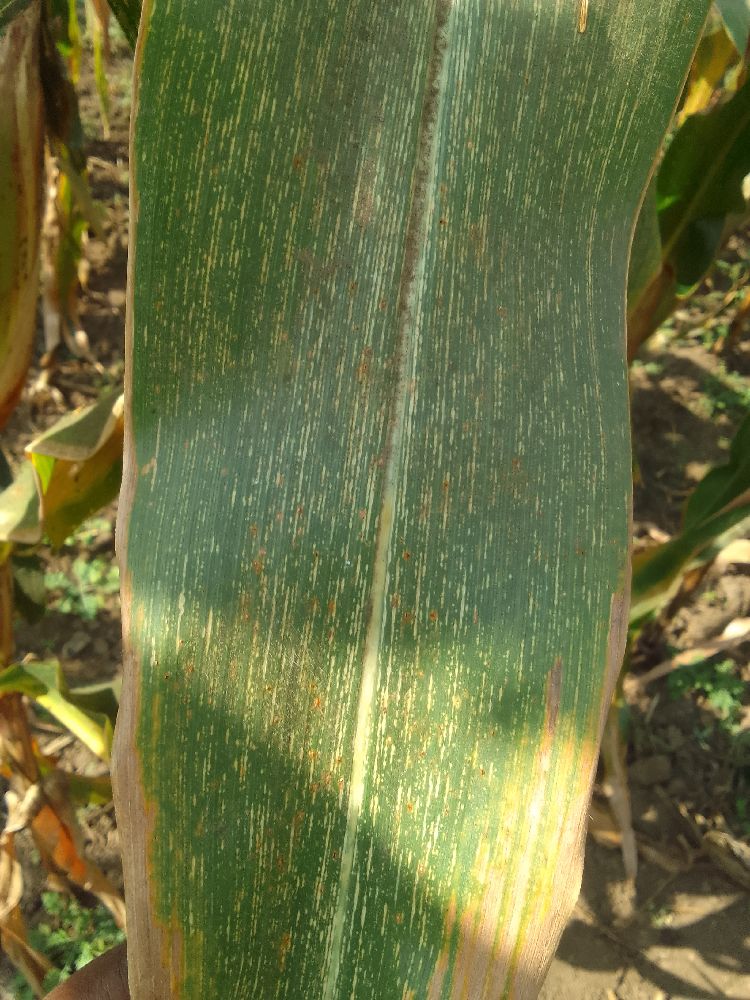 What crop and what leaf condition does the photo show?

maize, maize streak virus
